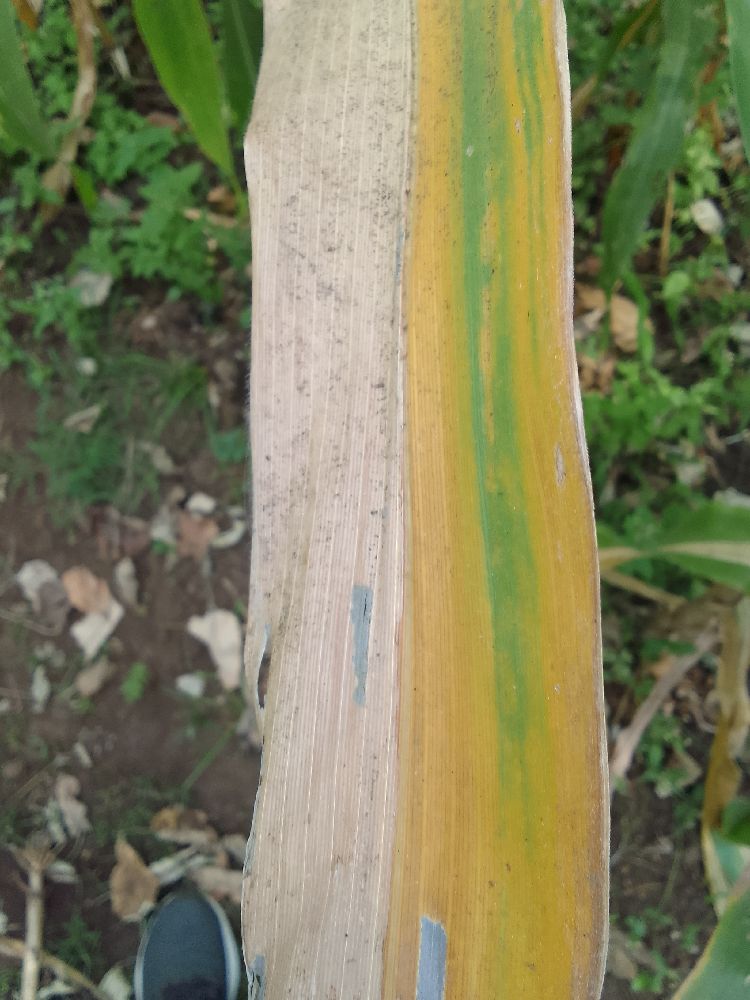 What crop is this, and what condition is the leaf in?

maize, maize lethal necrosis
